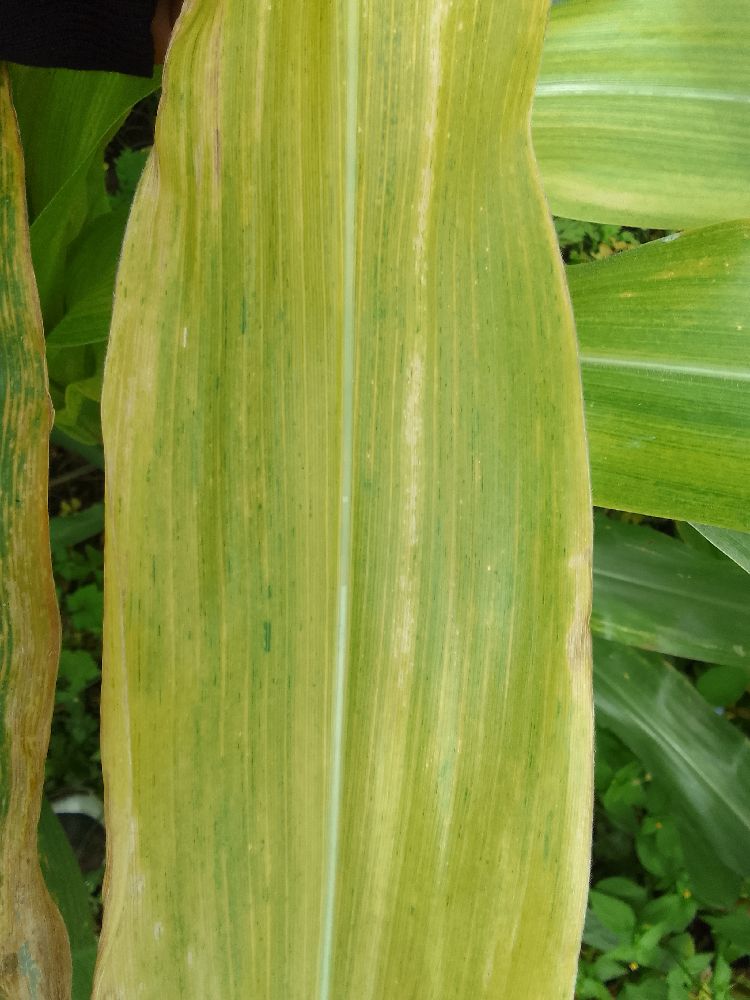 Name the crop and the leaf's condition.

maize, maize lethal necrosis
